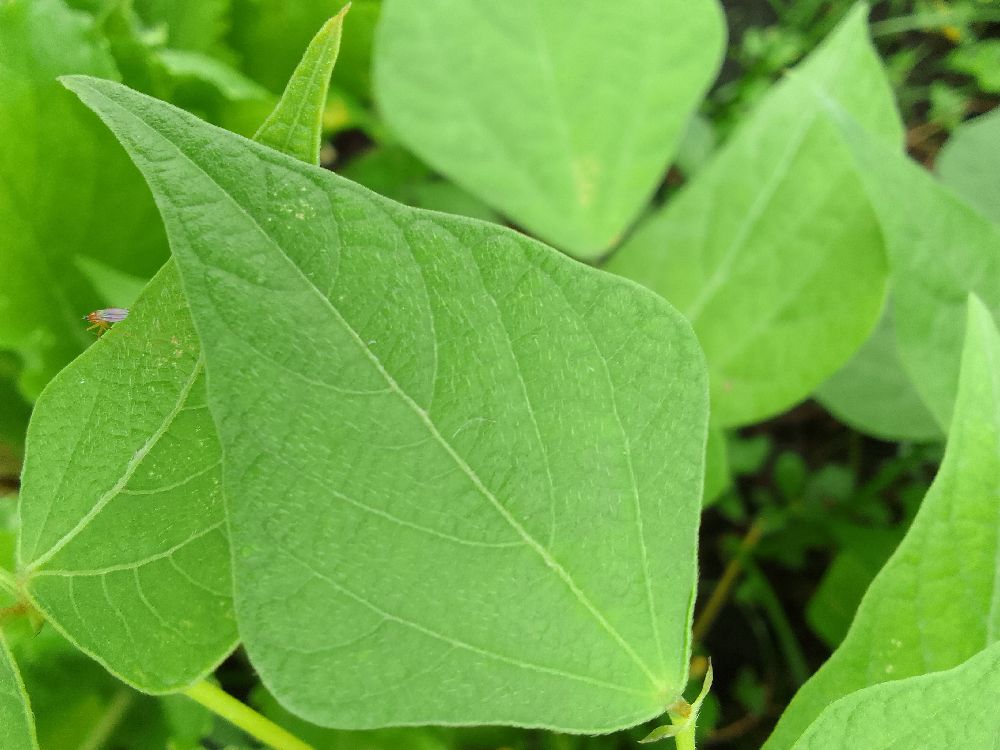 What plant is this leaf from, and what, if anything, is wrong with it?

common bean, healthy
